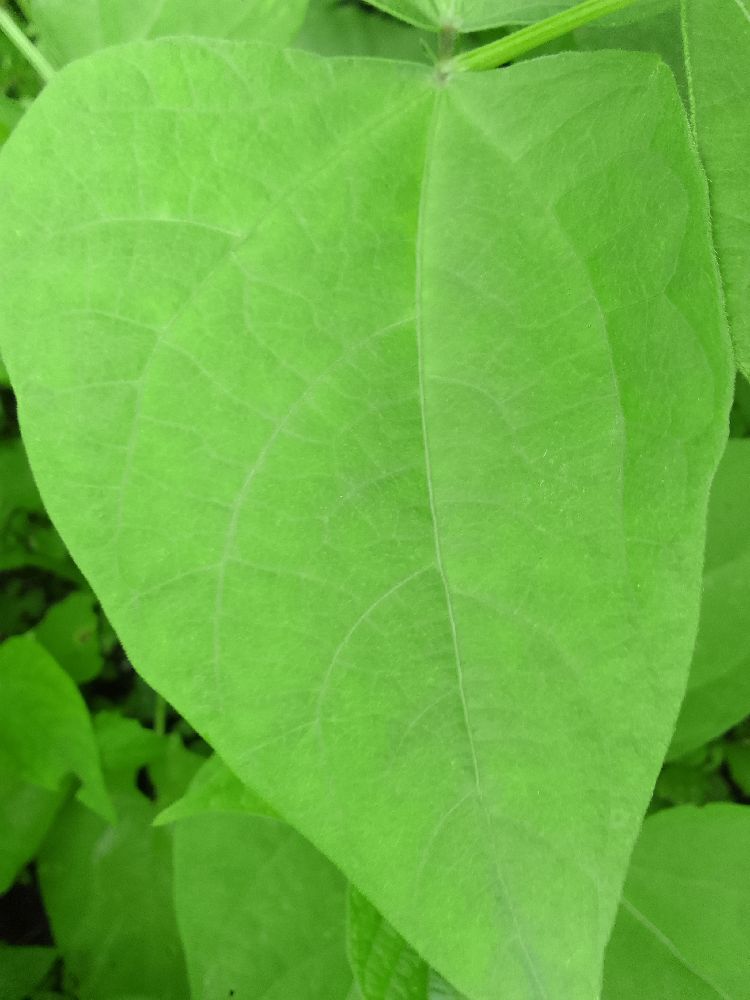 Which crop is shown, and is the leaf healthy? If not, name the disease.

common bean, healthy
